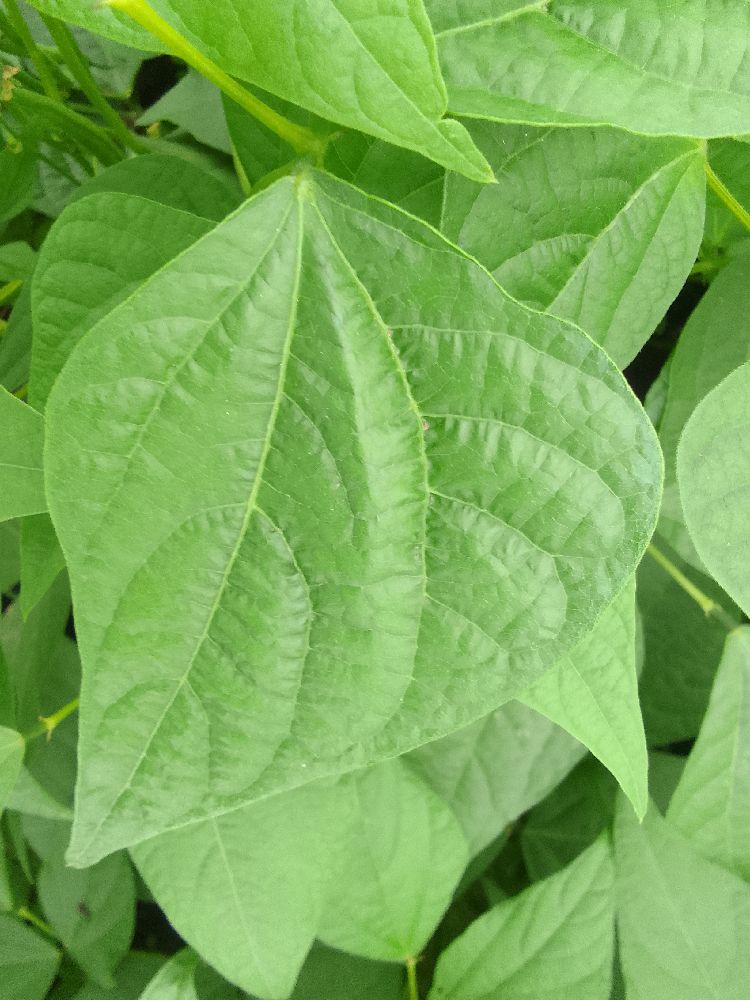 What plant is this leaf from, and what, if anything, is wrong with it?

common bean, healthy
